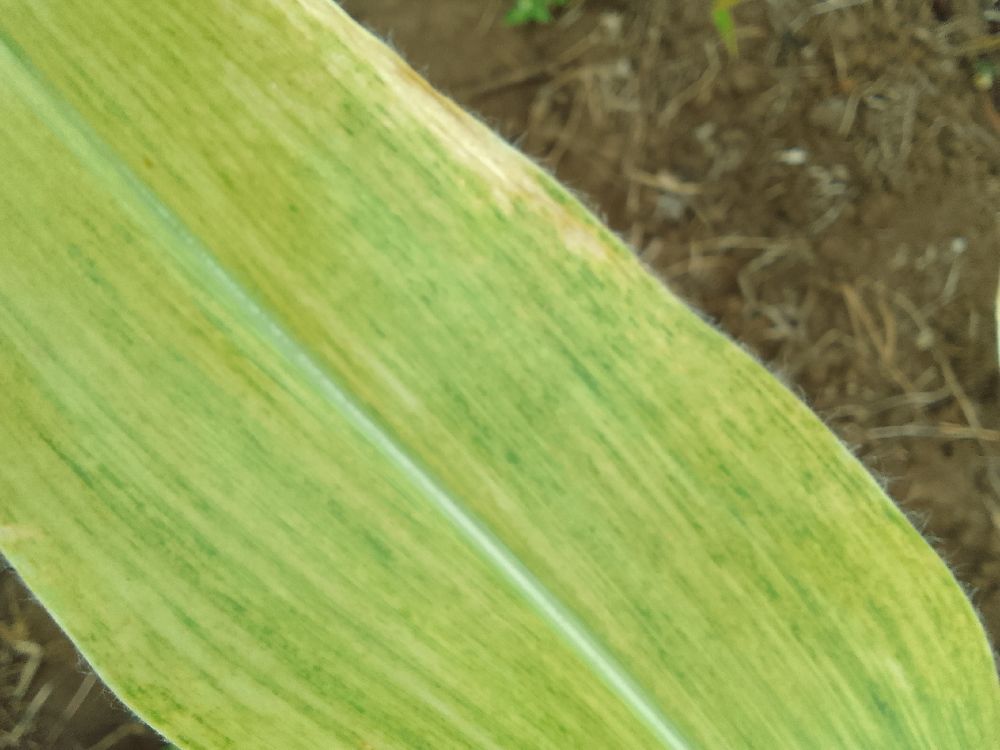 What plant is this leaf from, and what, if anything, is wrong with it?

maize, maize lethal necrosis
